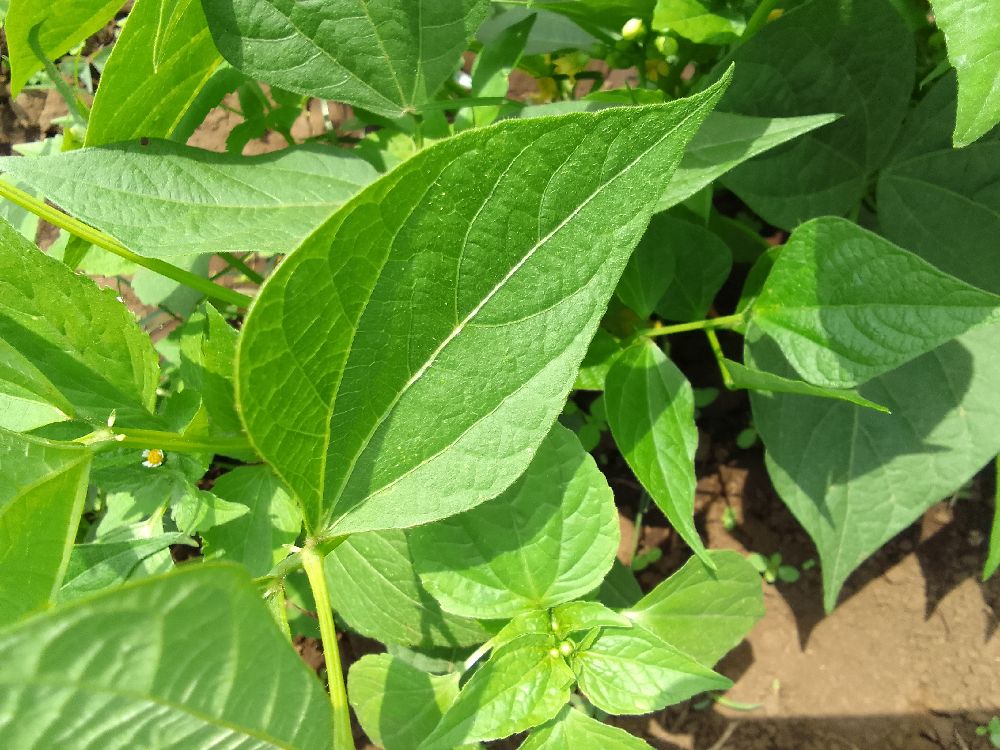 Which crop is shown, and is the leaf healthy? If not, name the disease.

common bean, healthy
